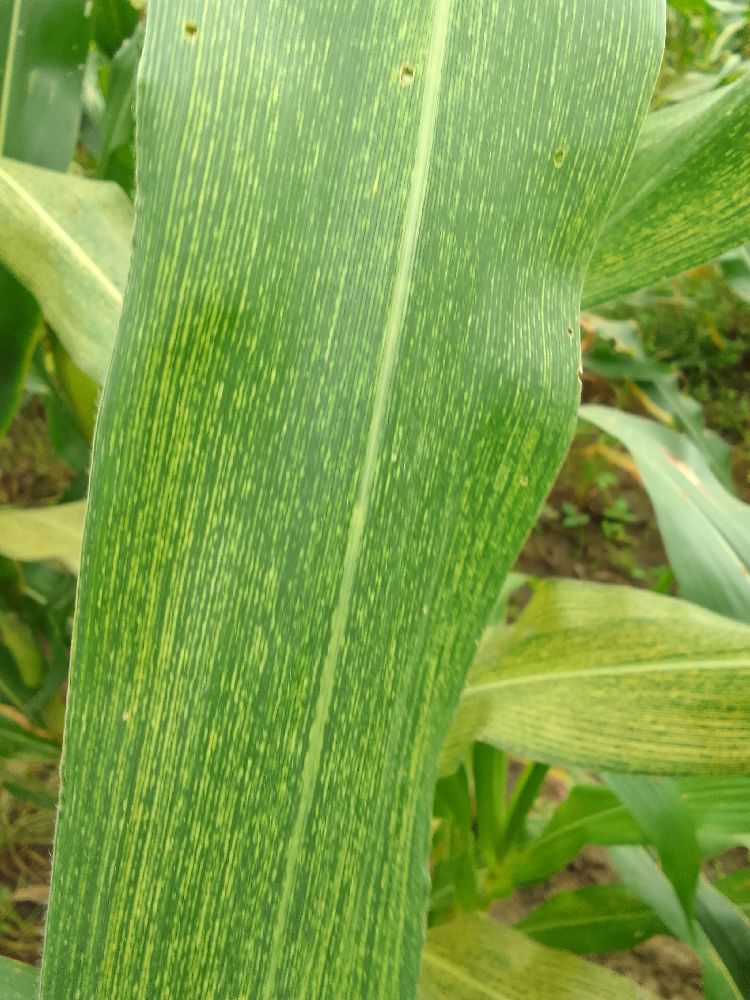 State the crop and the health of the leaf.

maize, maize streak virus
